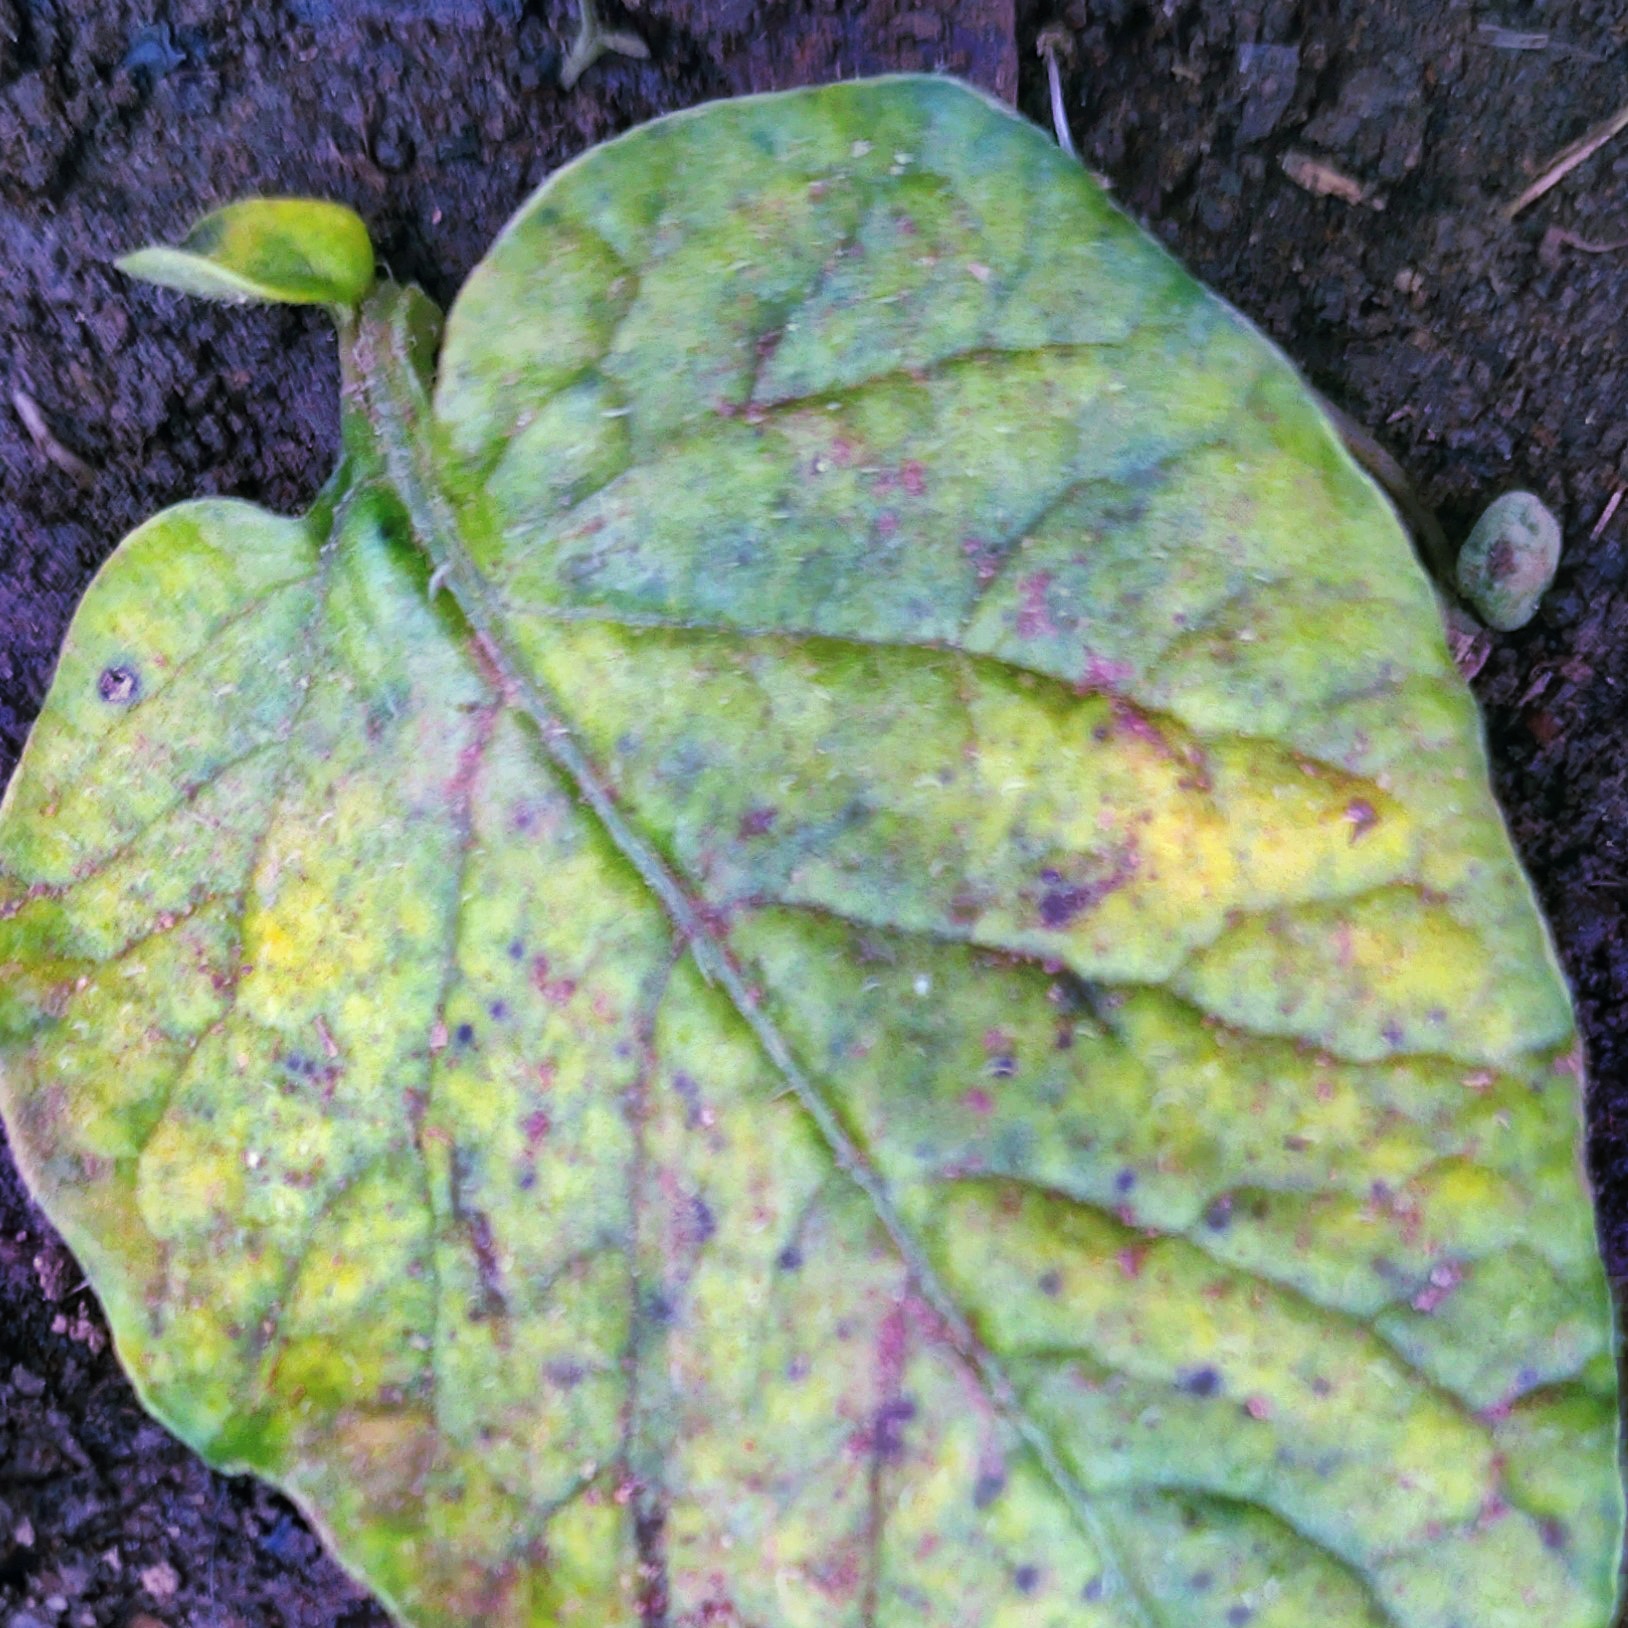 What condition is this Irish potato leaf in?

late blight
